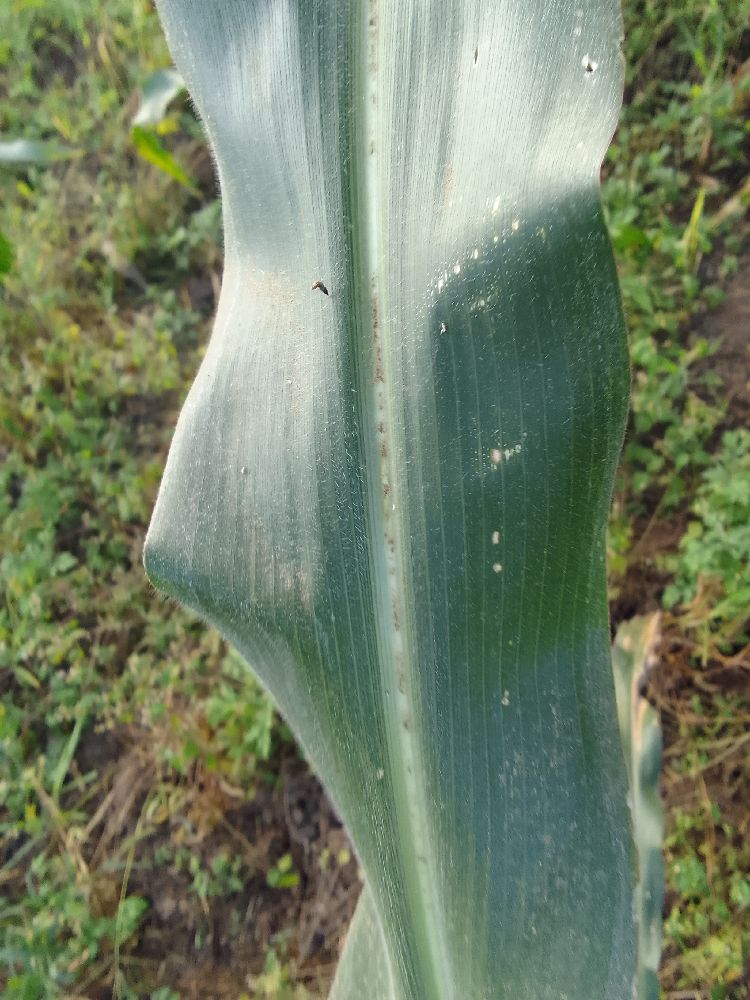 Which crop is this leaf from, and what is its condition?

maize, healthy
